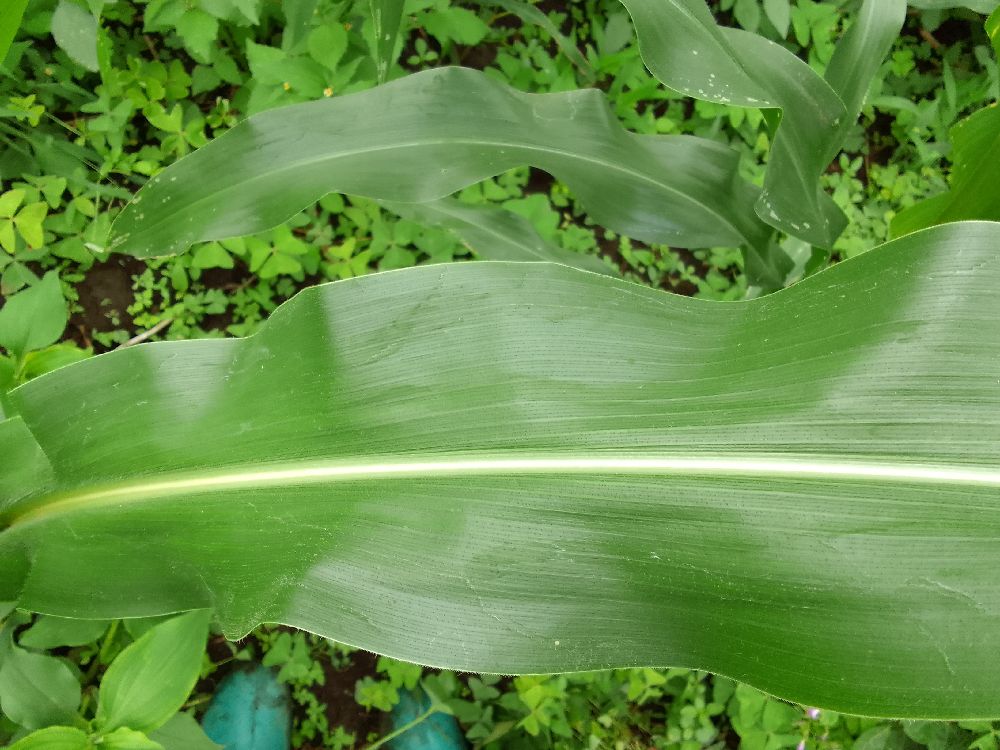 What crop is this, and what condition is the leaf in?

maize, healthy
